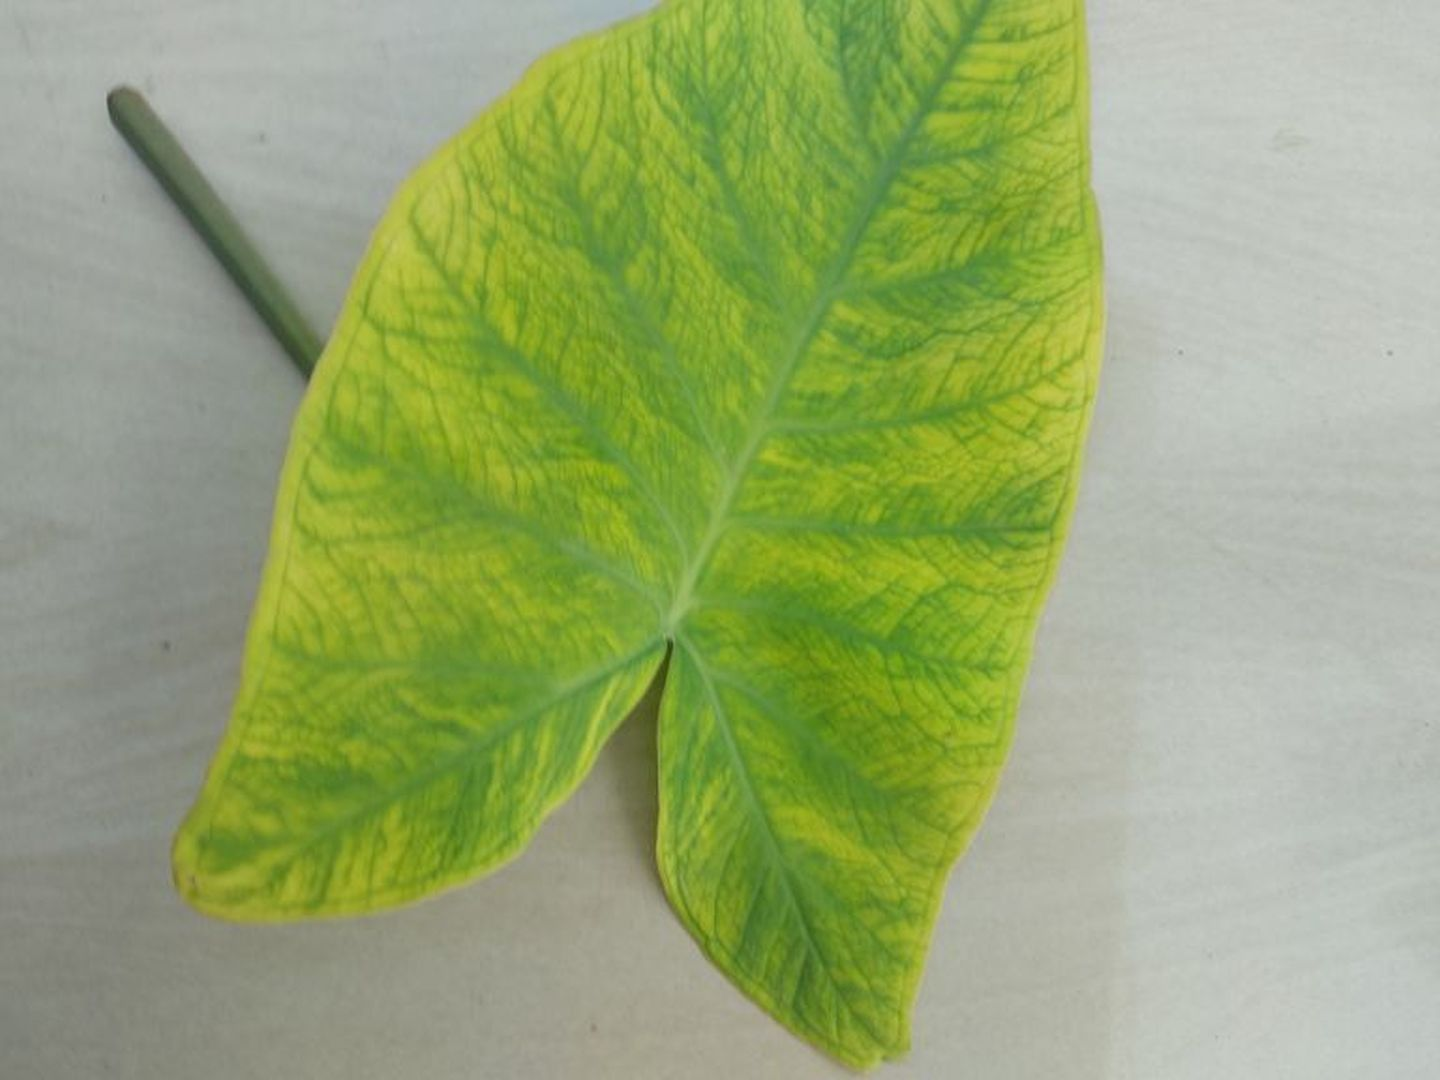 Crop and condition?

taro, mosaic
